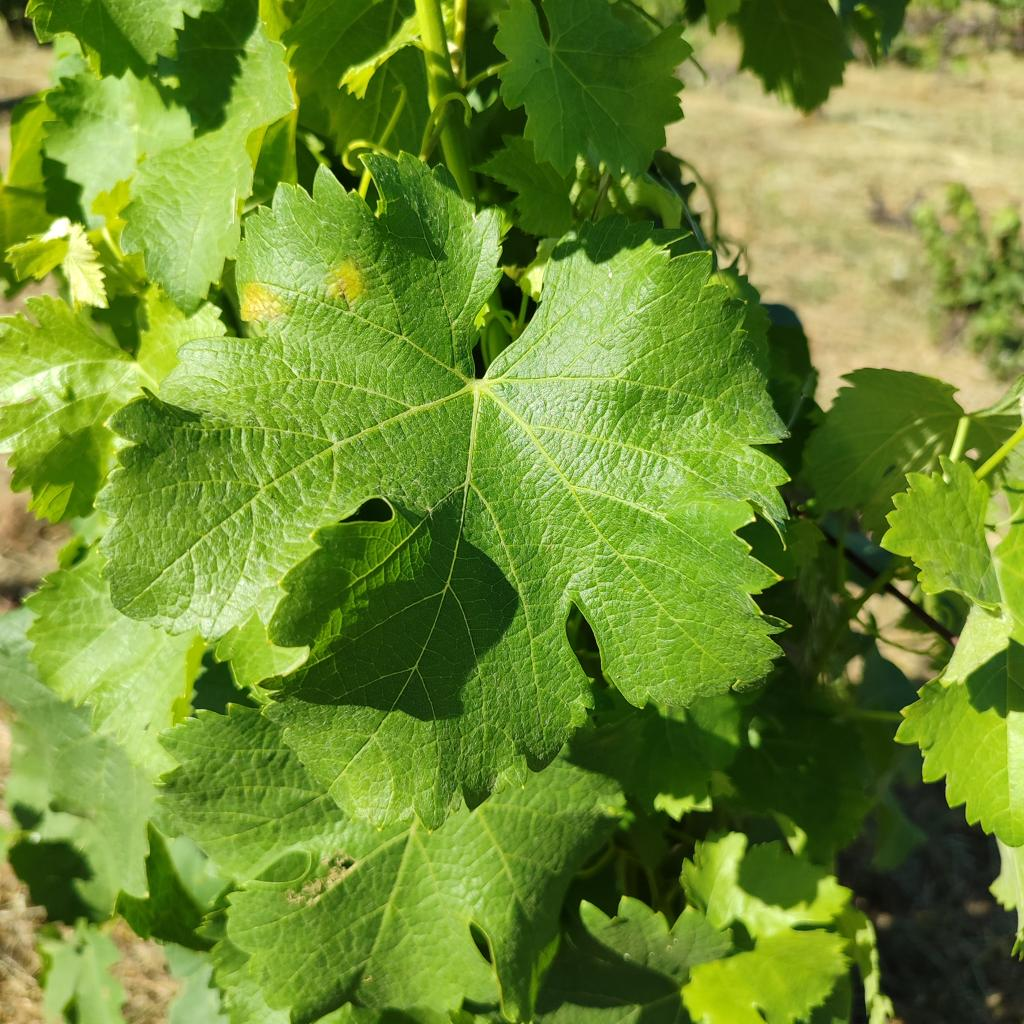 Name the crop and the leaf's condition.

grapevine, downy mildew
